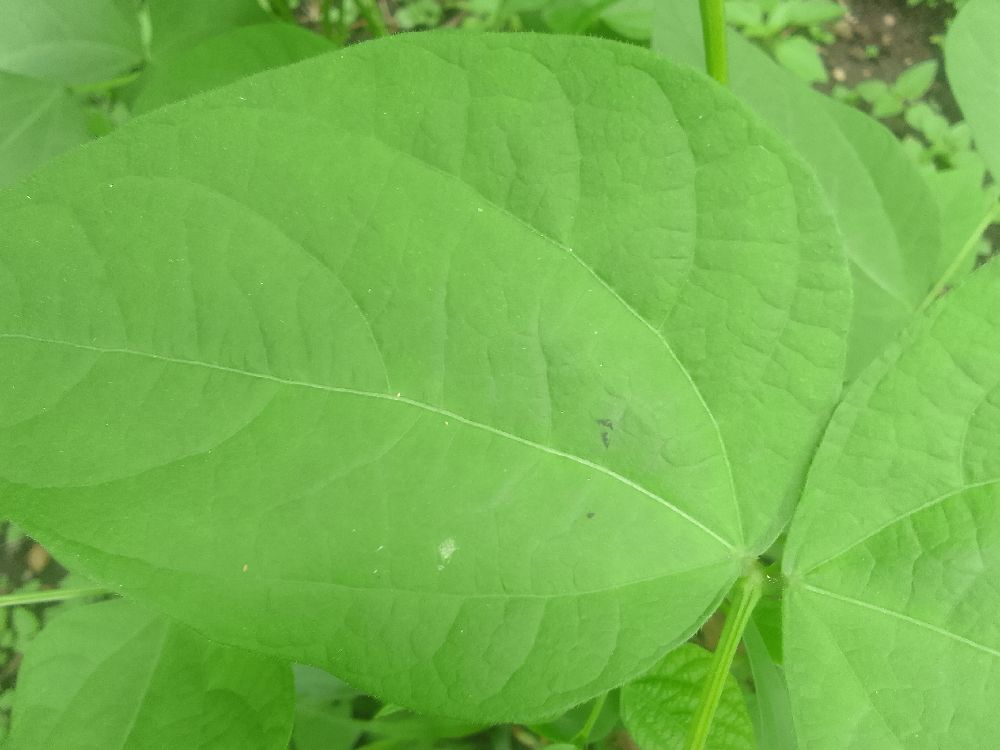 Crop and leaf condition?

common bean, healthy
